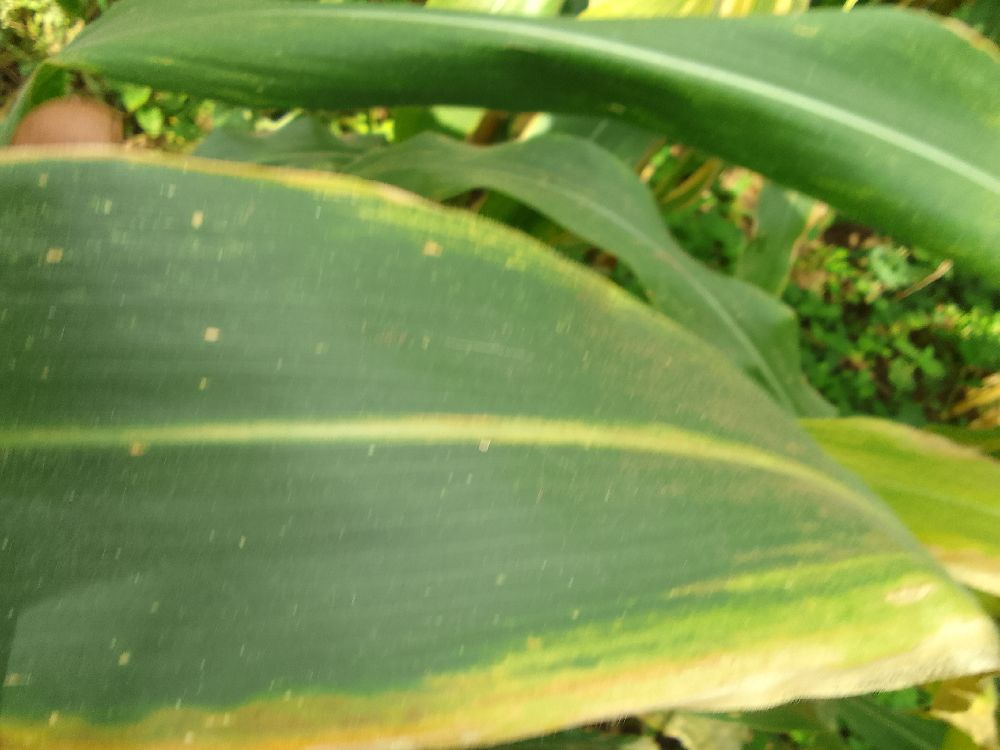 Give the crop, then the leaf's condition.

maize, maize lethal necrosis
